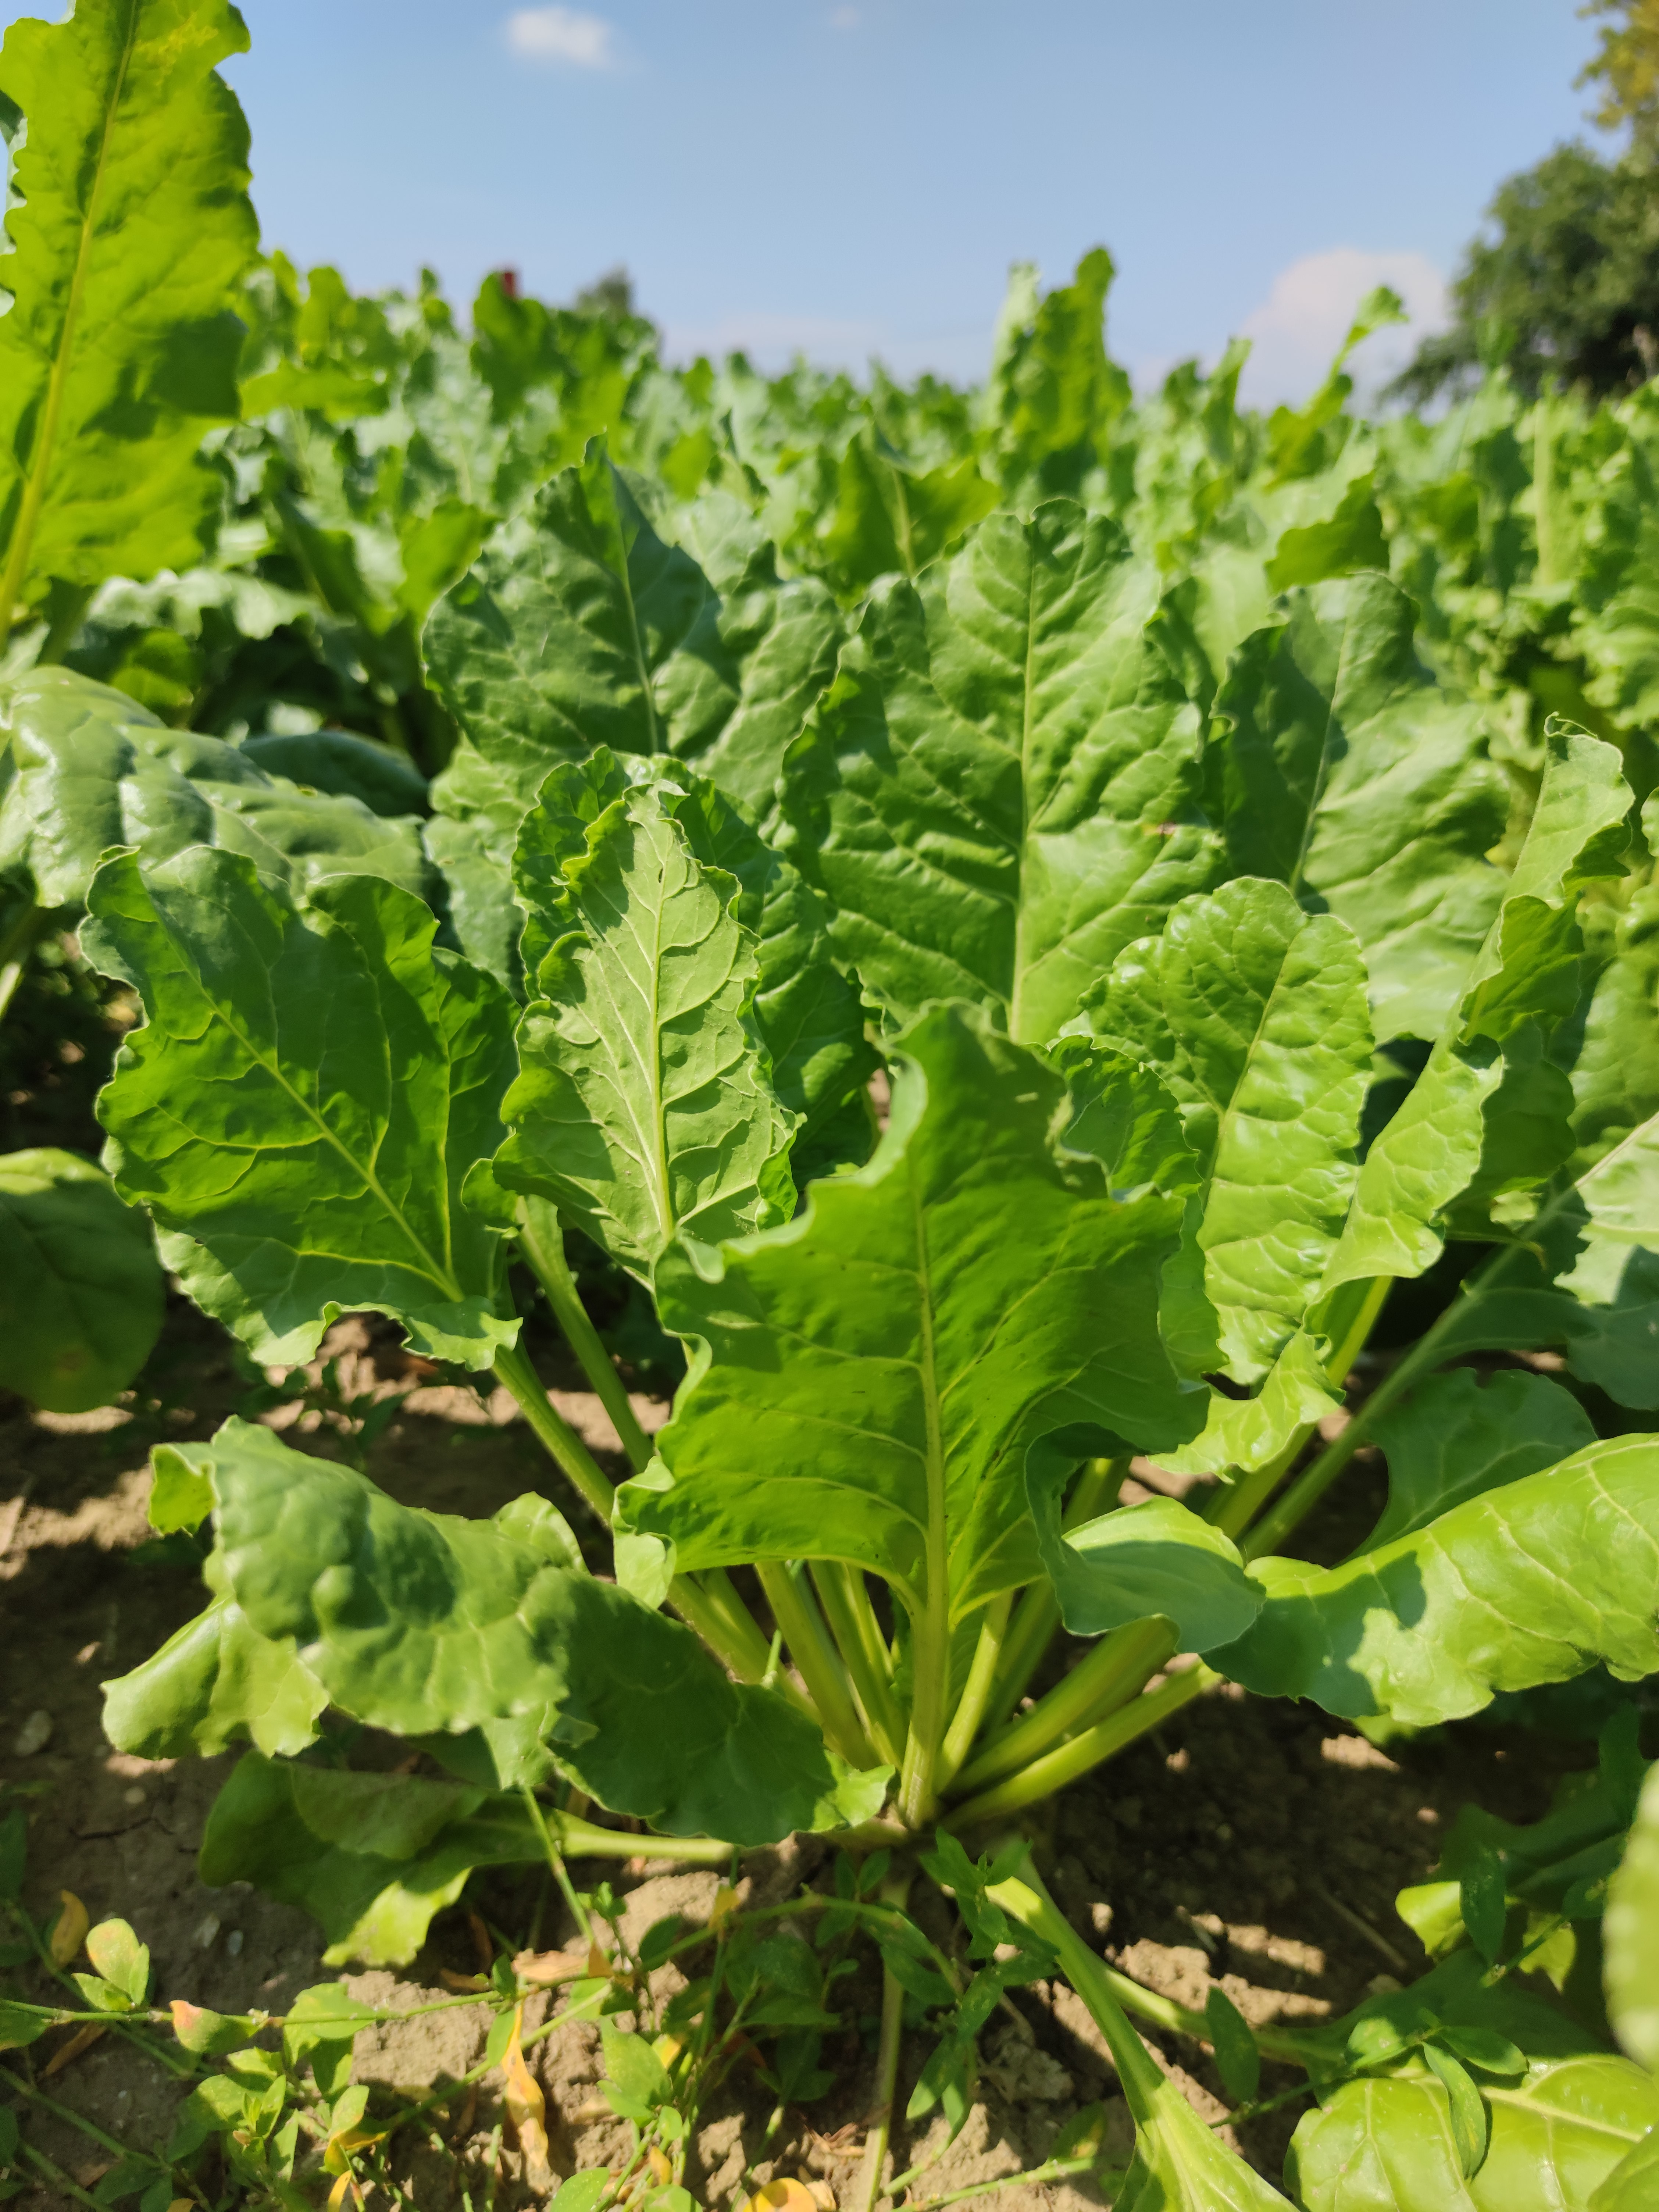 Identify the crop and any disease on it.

beet, unaffected
